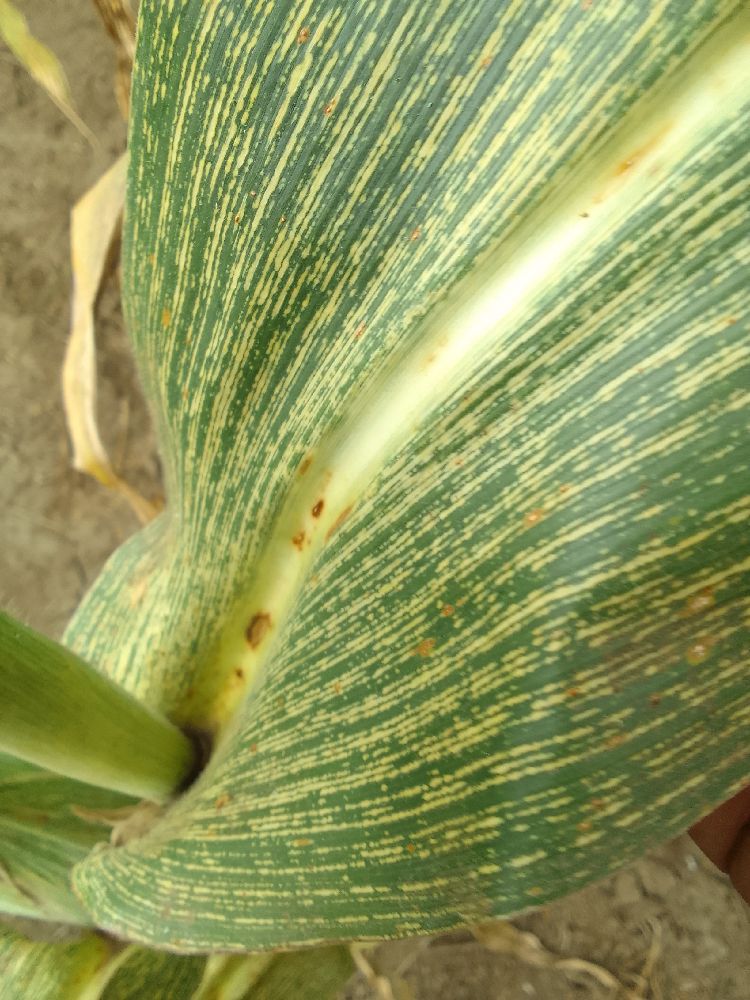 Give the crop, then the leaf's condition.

maize, maize streak virus
